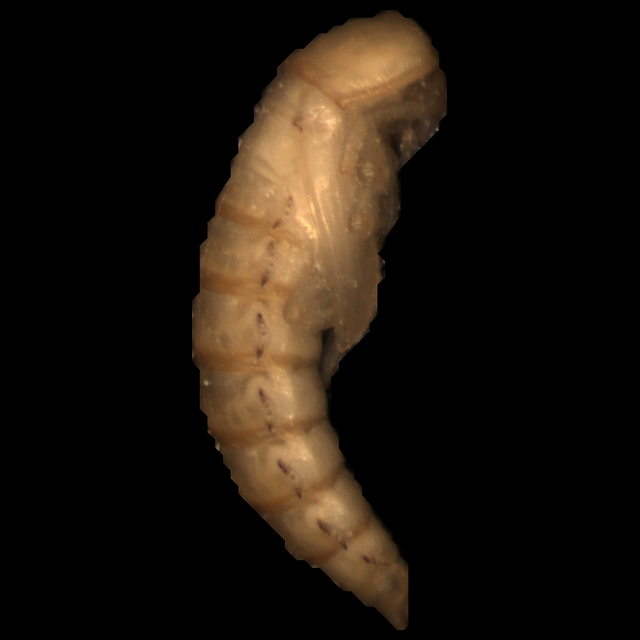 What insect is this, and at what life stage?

mealworm pupa
